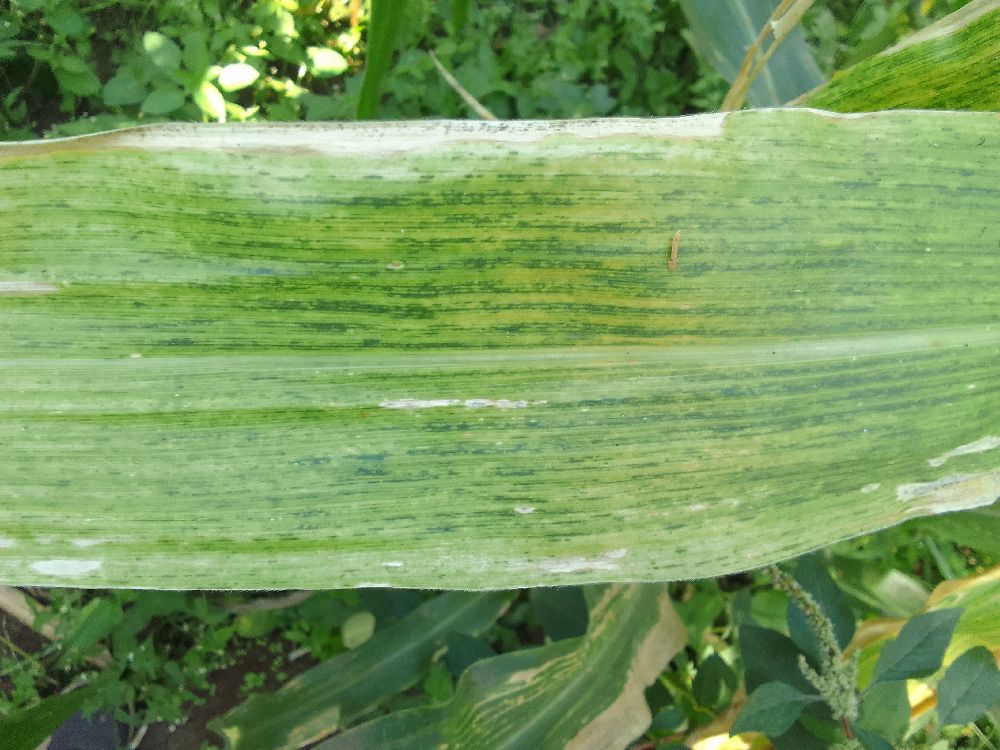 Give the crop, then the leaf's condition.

maize, maize lethal necrosis
